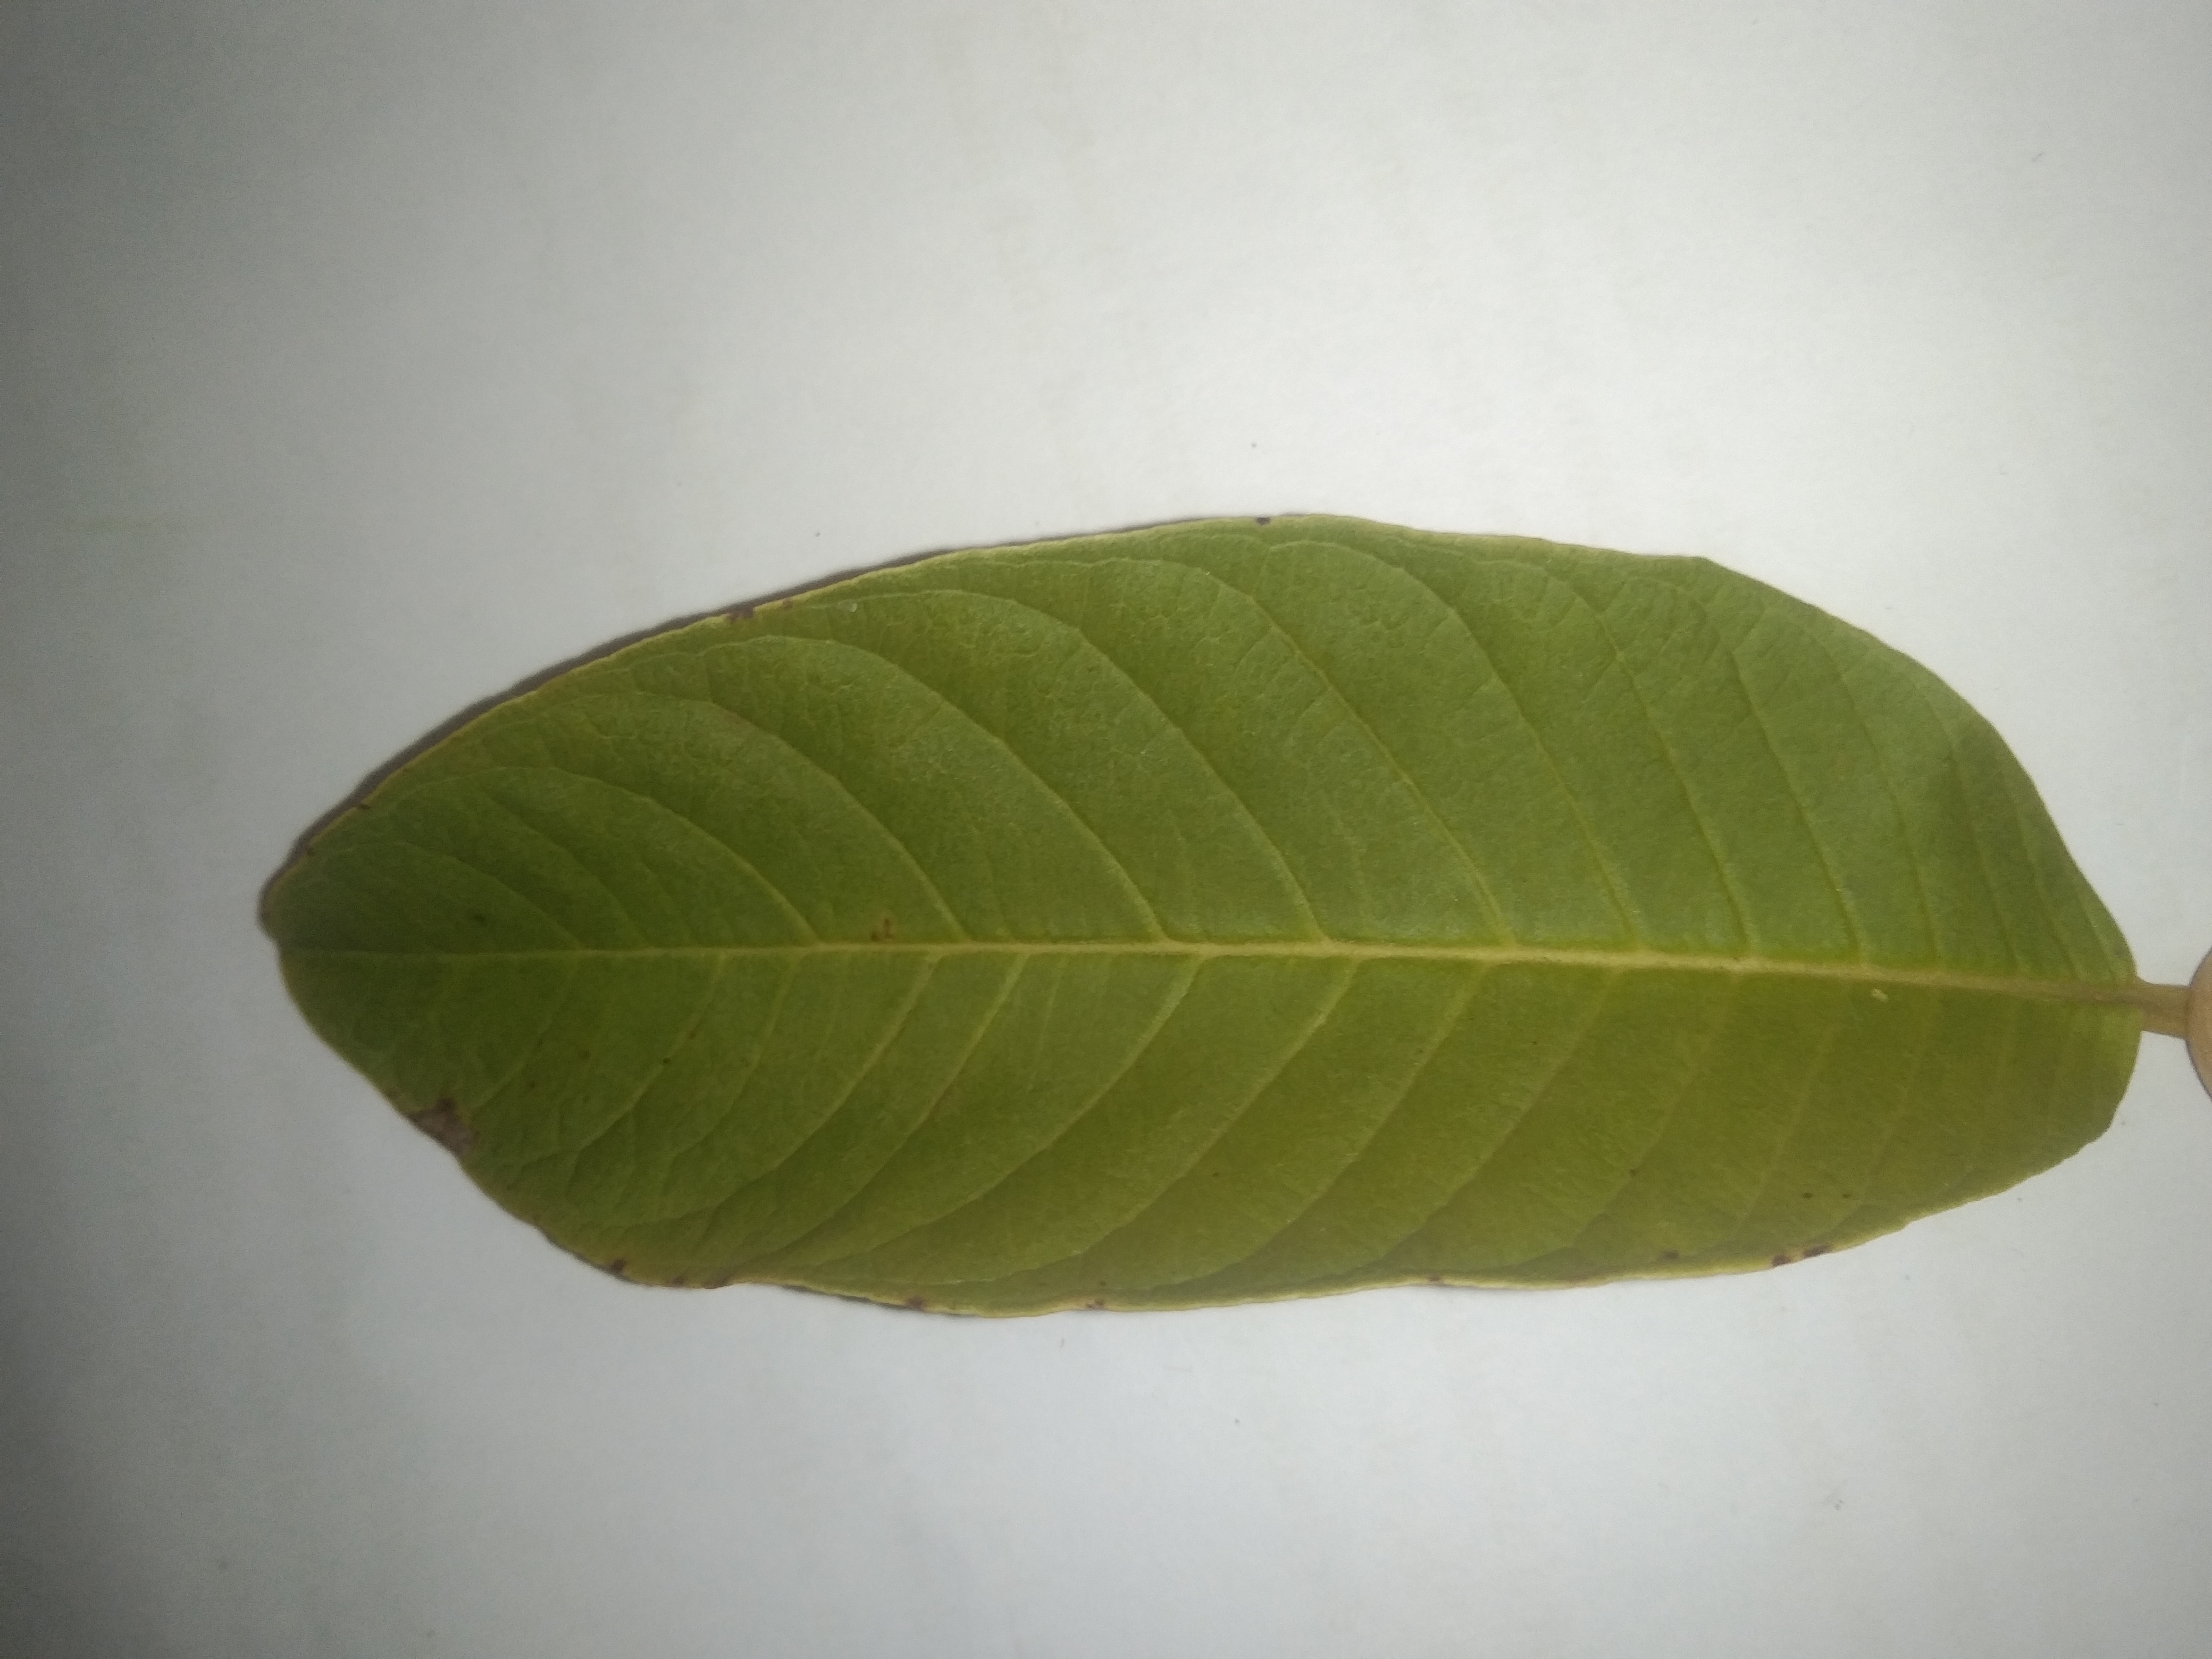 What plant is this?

guava
